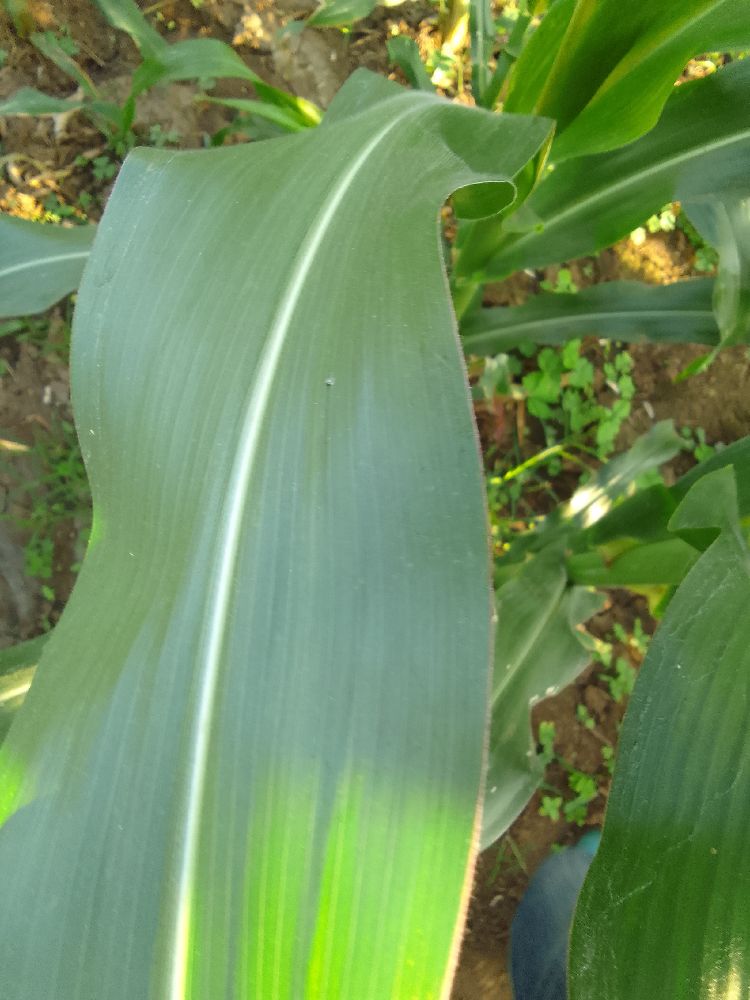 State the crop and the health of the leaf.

maize, healthy
